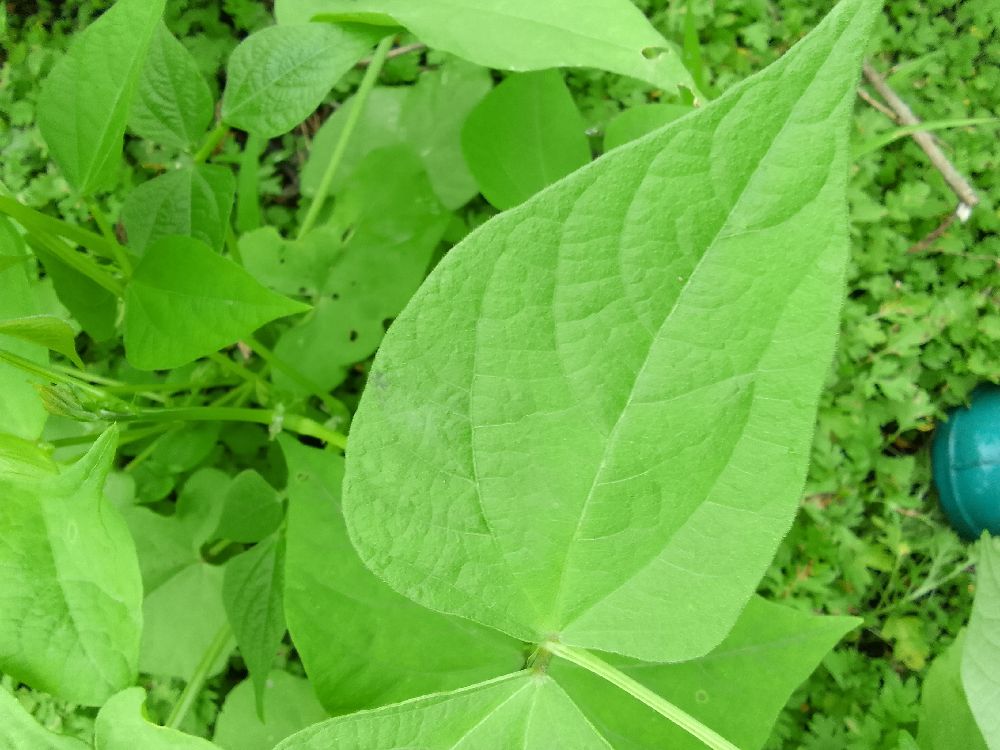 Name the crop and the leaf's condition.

common bean, healthy
